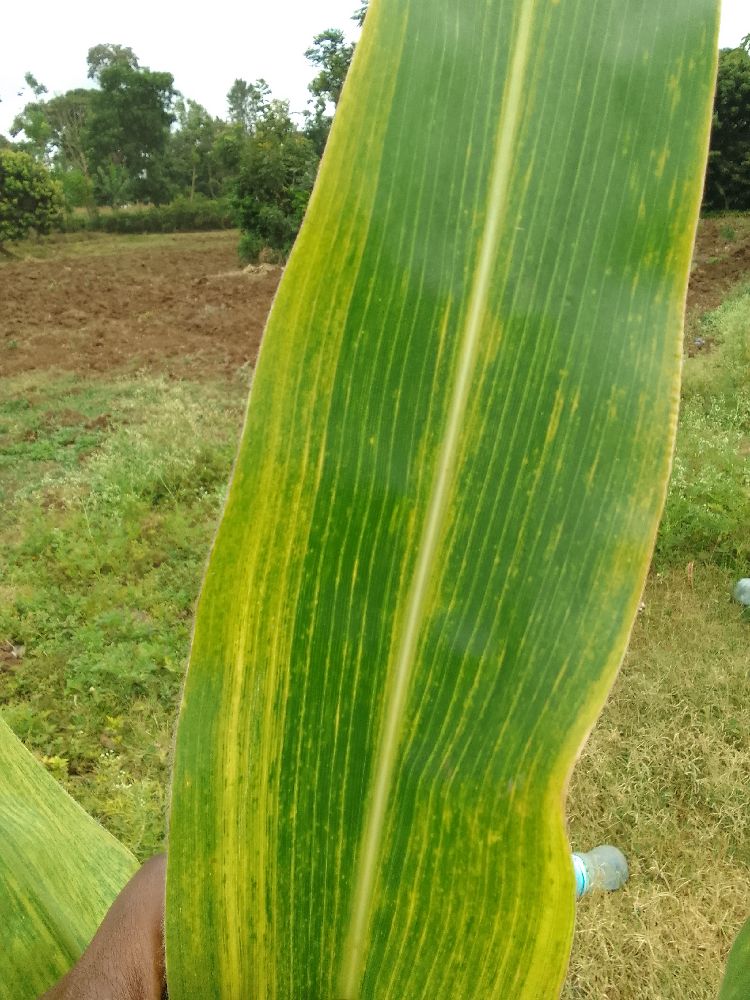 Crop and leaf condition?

maize, maize lethal necrosis
